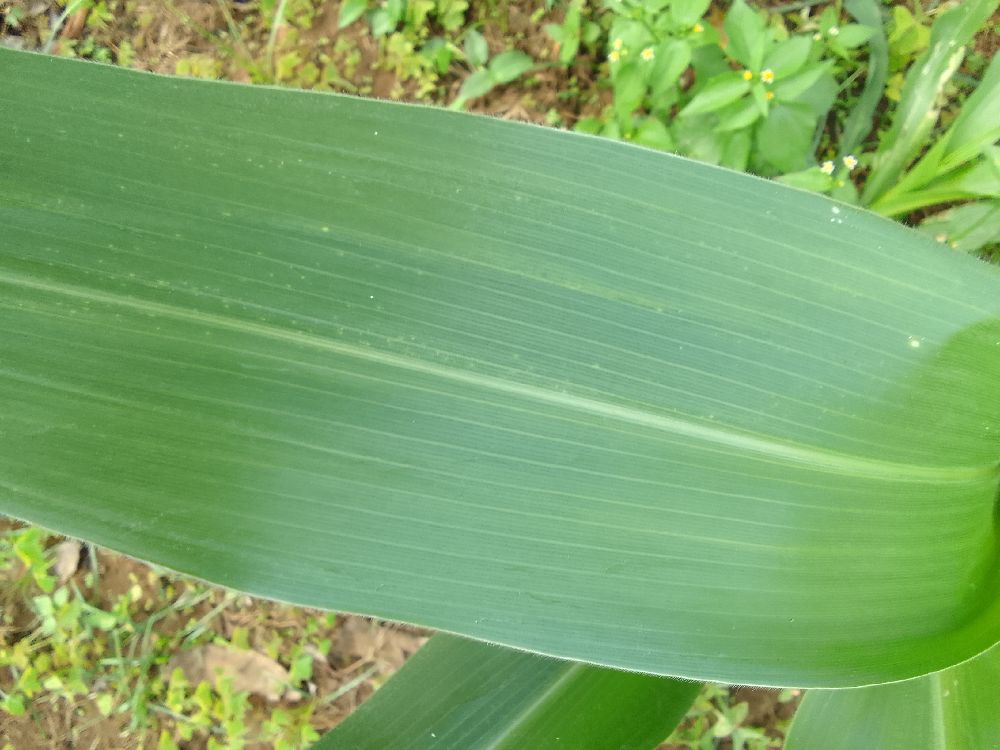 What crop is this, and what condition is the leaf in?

maize, healthy
